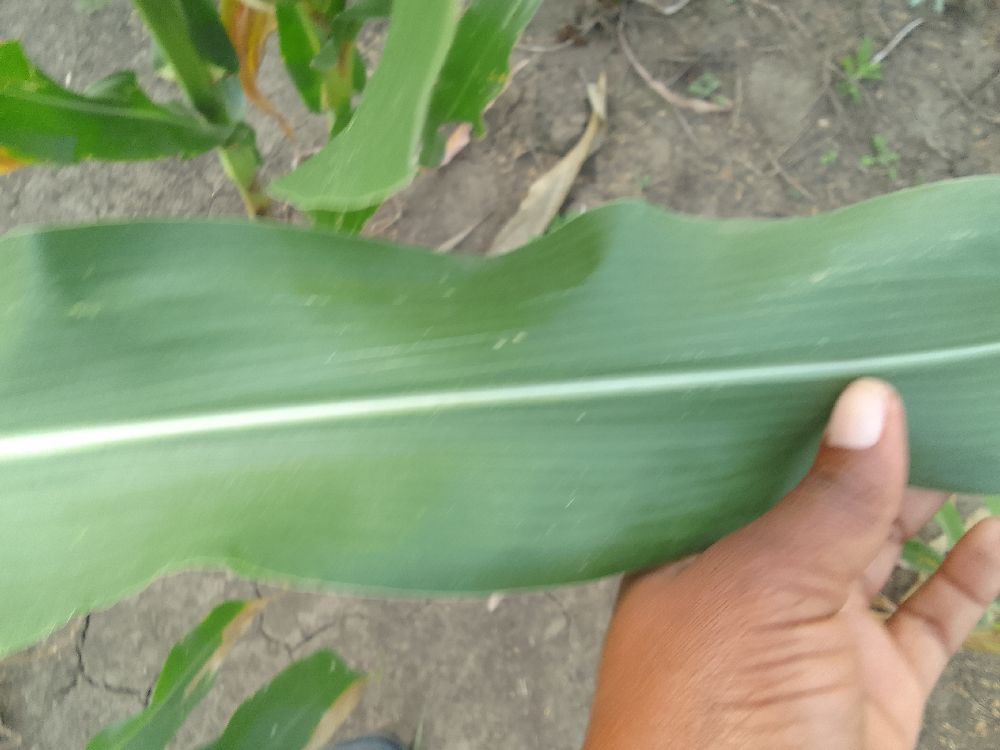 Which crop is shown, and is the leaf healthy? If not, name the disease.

maize, healthy
